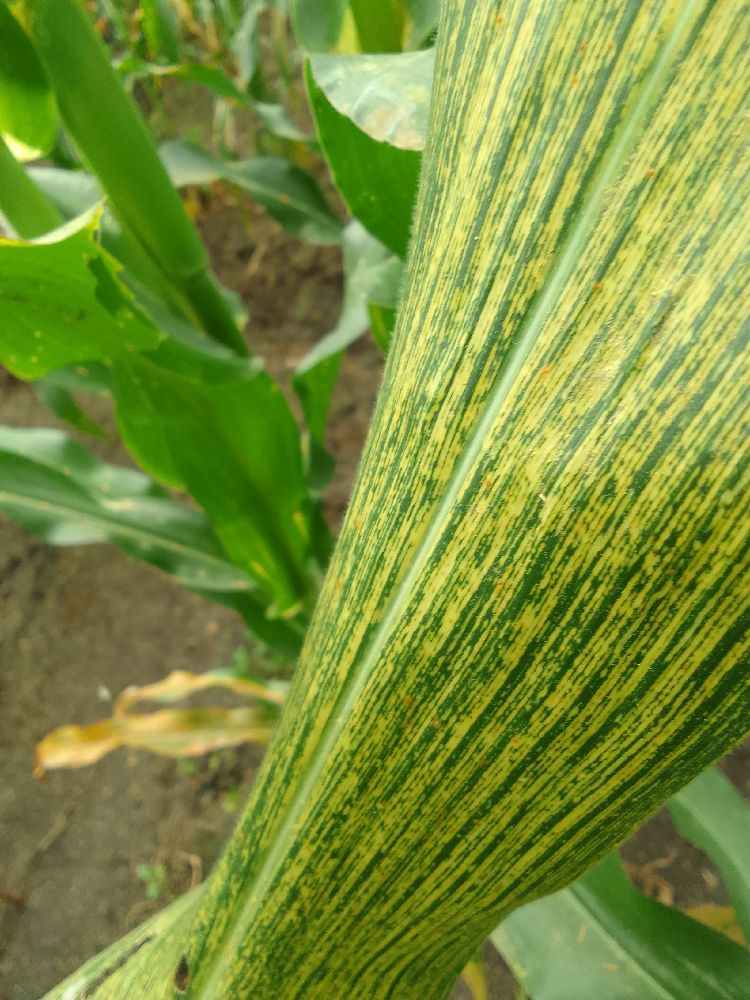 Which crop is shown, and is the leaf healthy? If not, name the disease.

maize, maize streak virus
